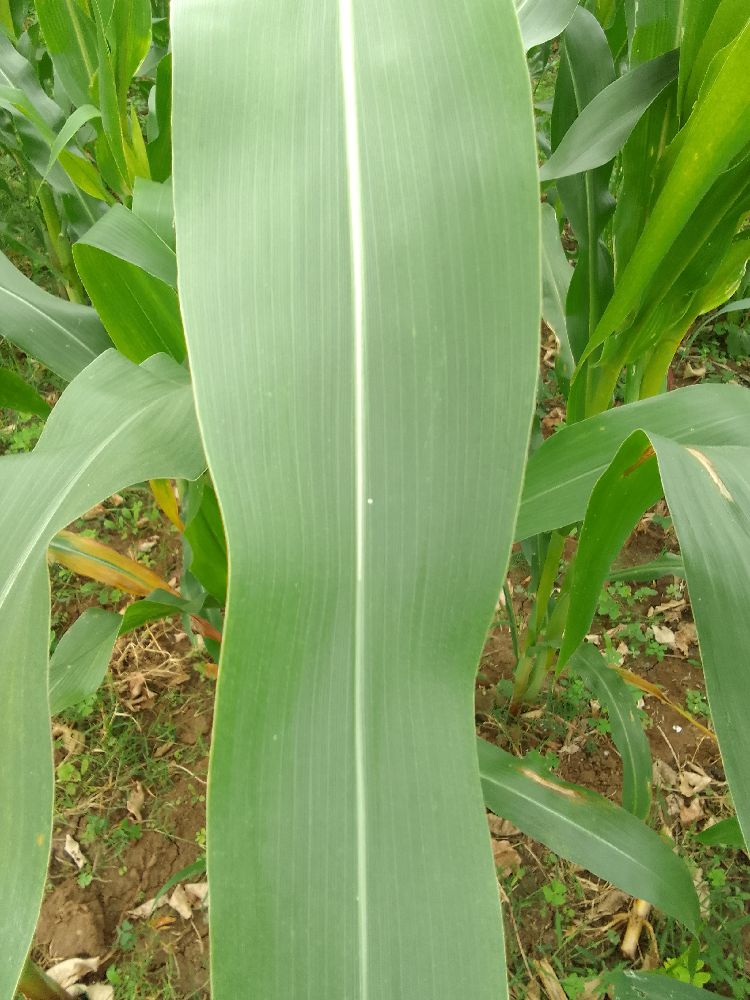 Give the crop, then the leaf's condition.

maize, healthy
